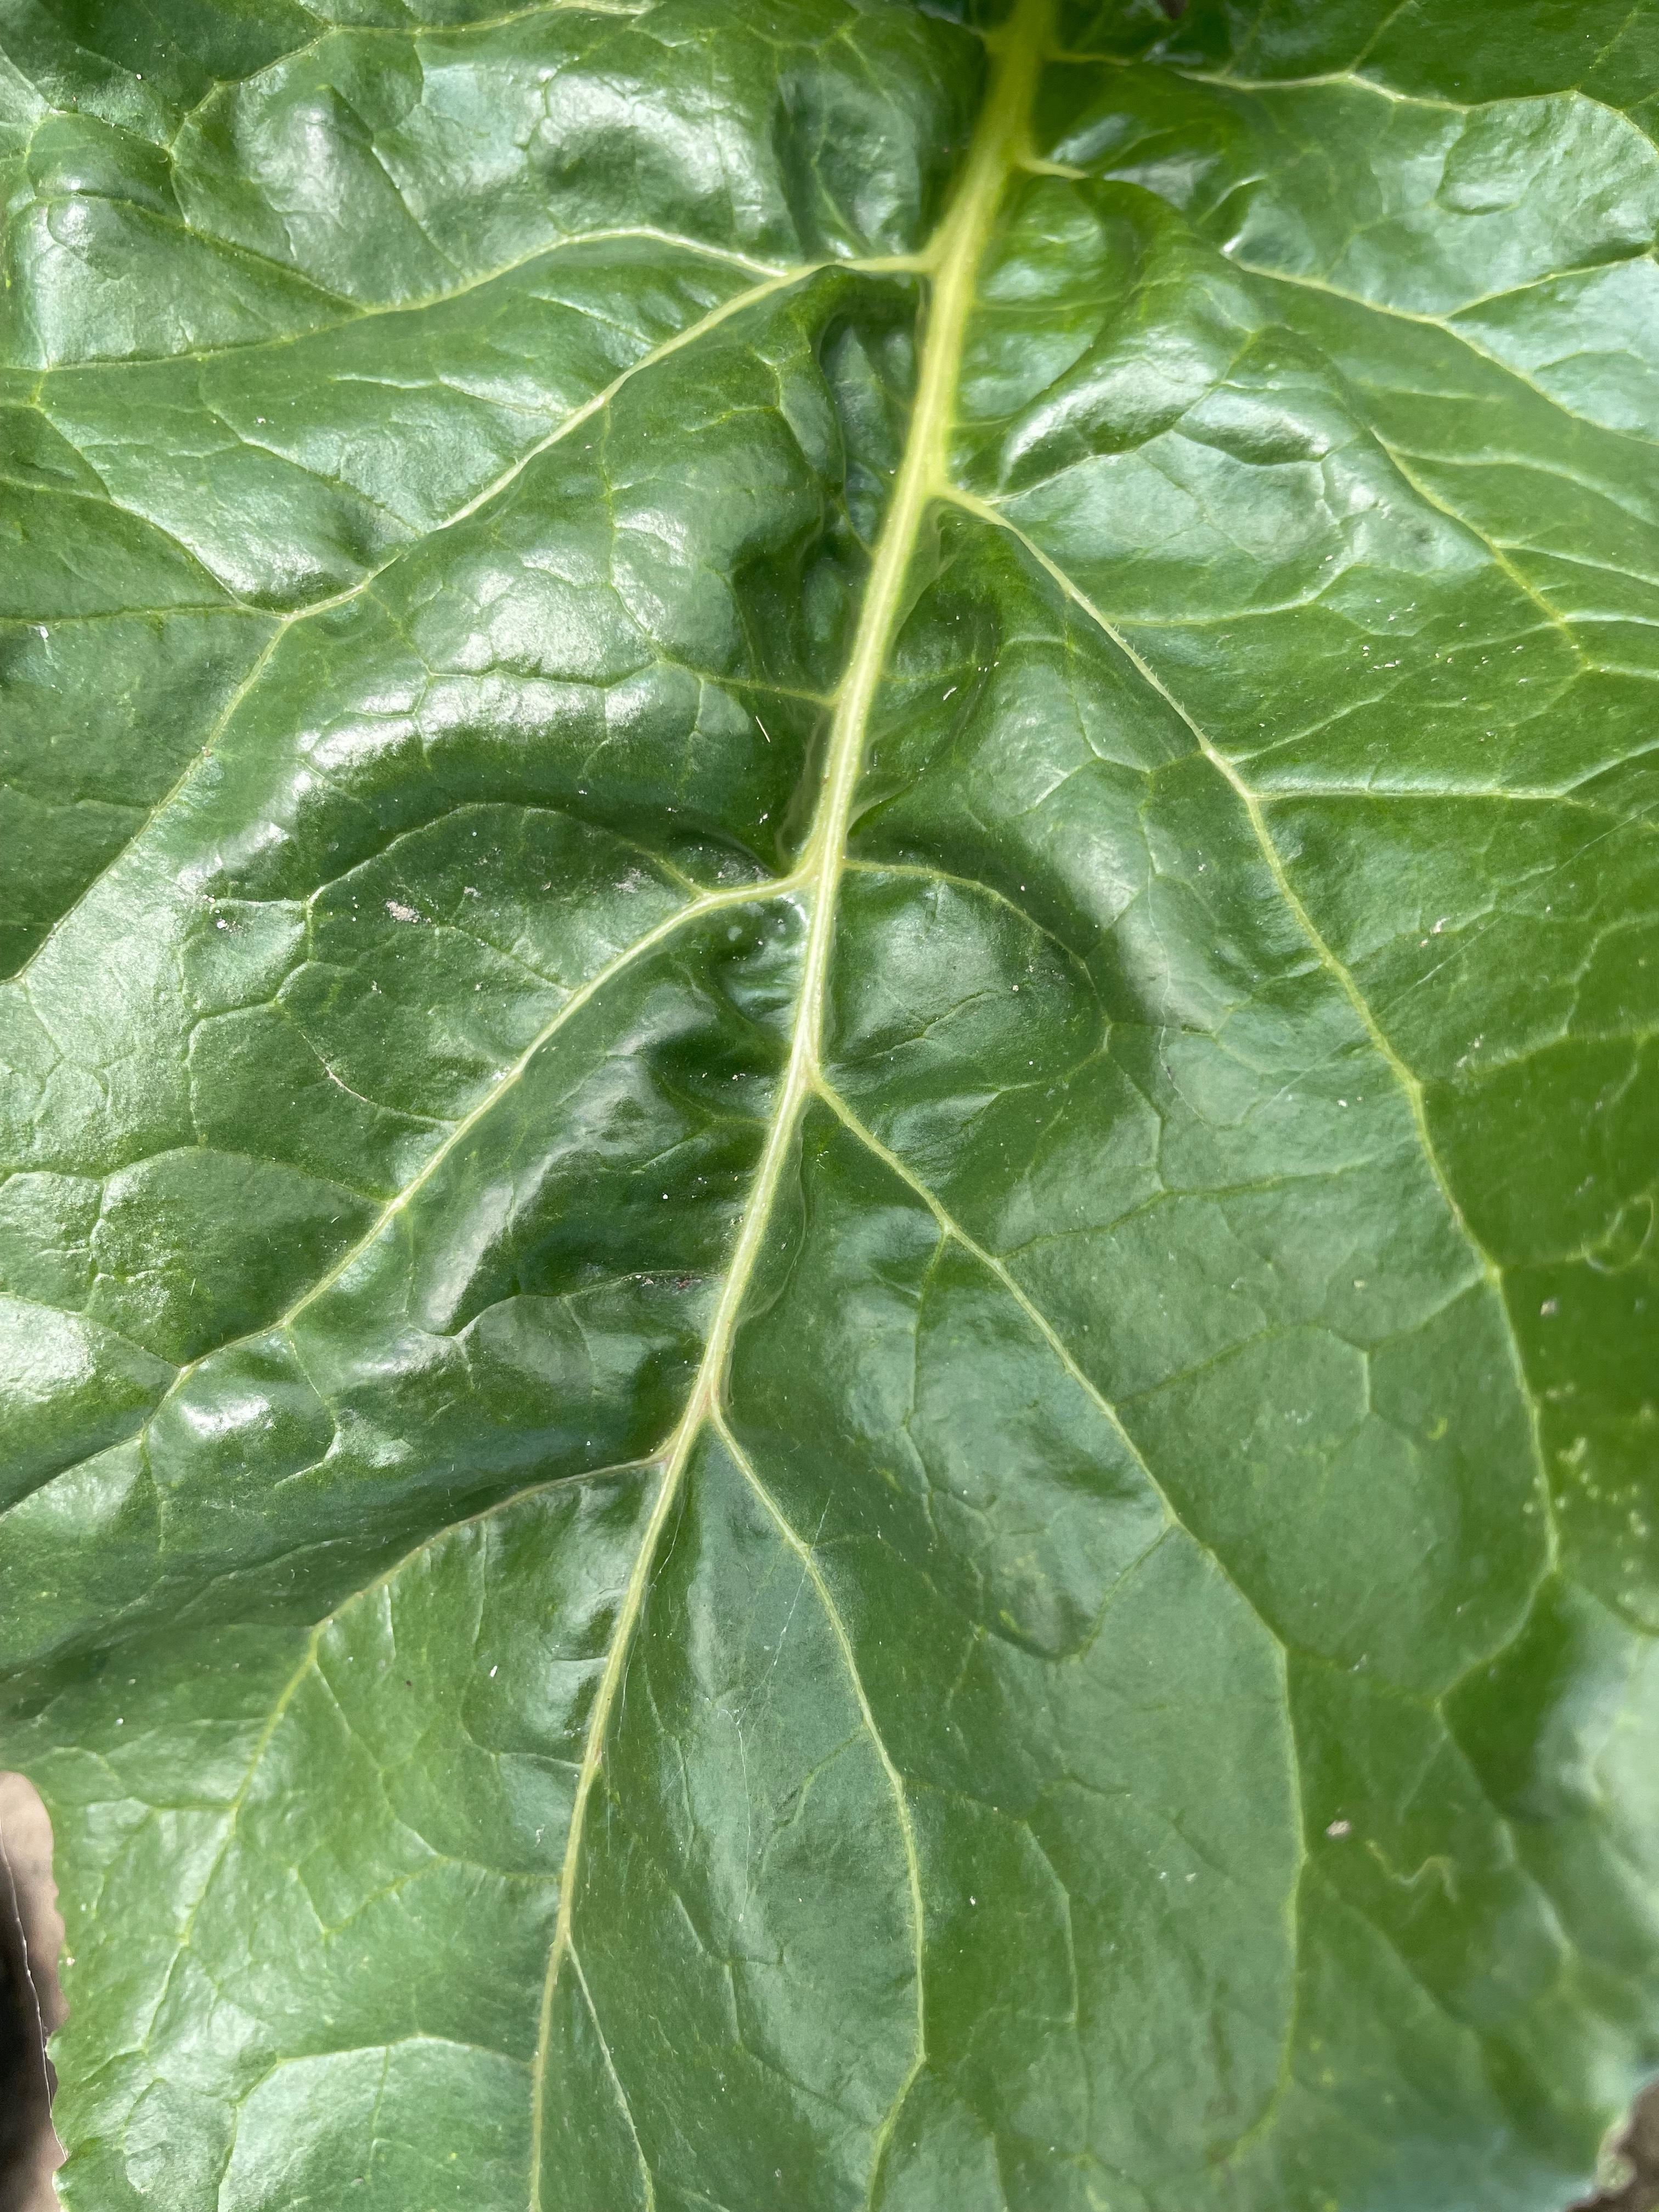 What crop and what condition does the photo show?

beet, unaffected
